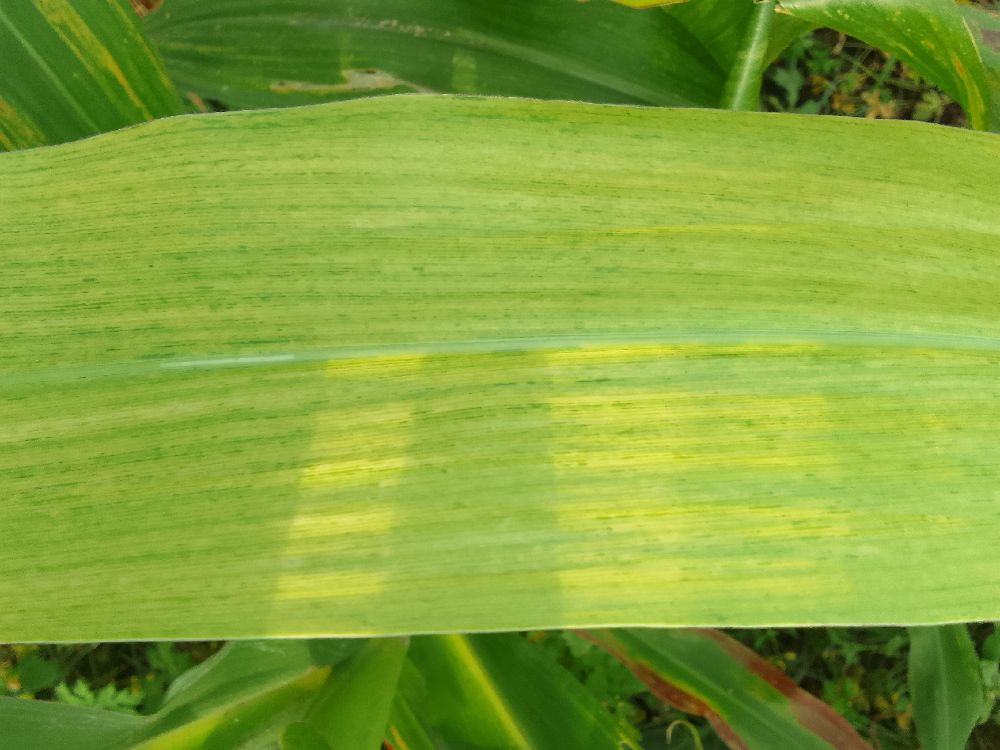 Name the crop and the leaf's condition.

maize, maize lethal necrosis
